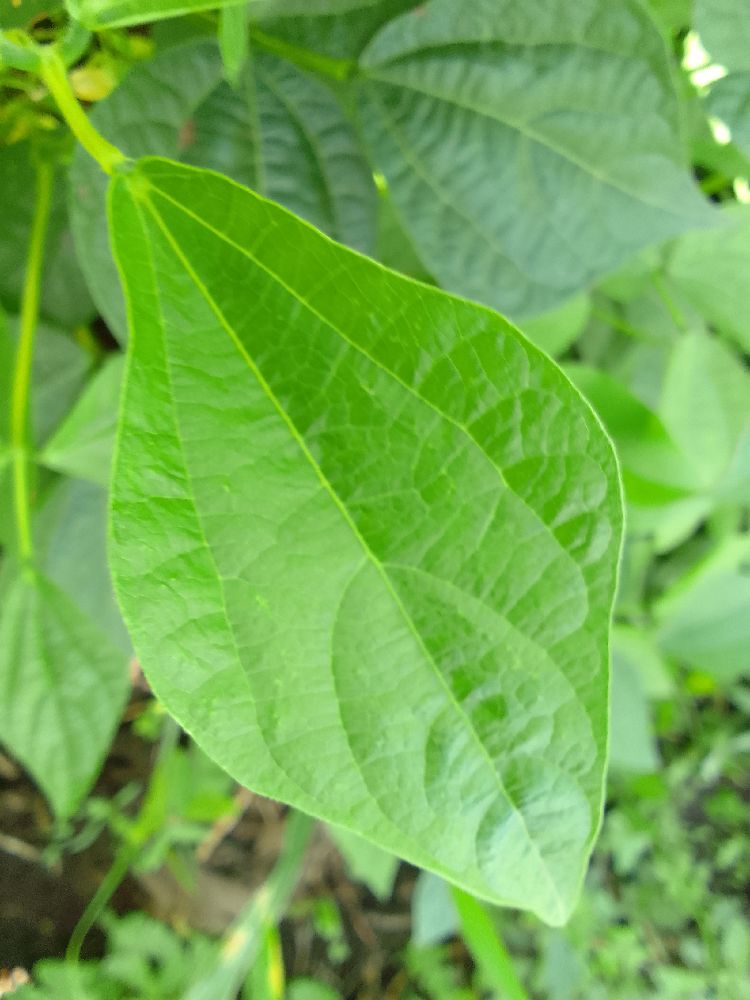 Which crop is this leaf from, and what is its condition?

common bean, healthy
